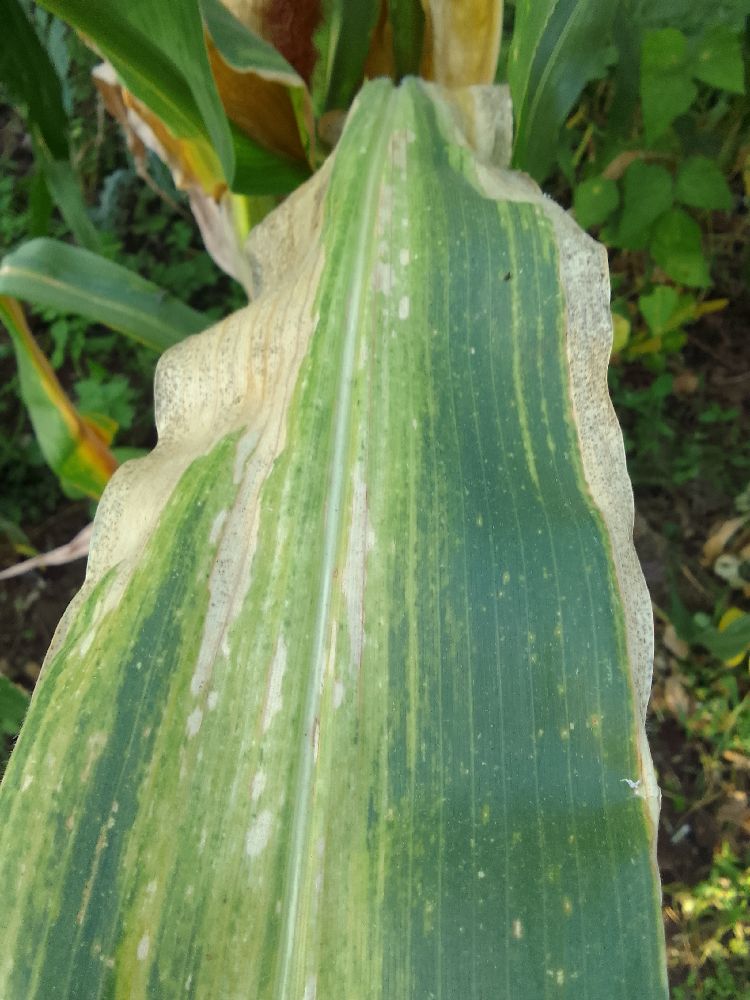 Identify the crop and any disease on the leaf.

maize, maize lethal necrosis
